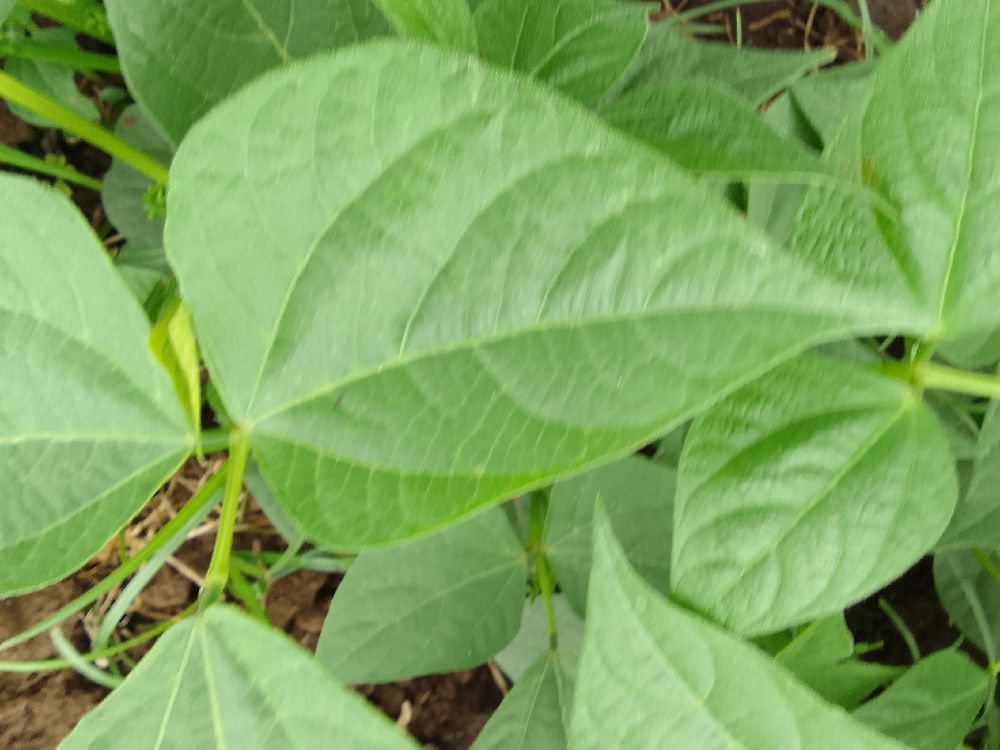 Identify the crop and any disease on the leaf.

common bean, healthy
